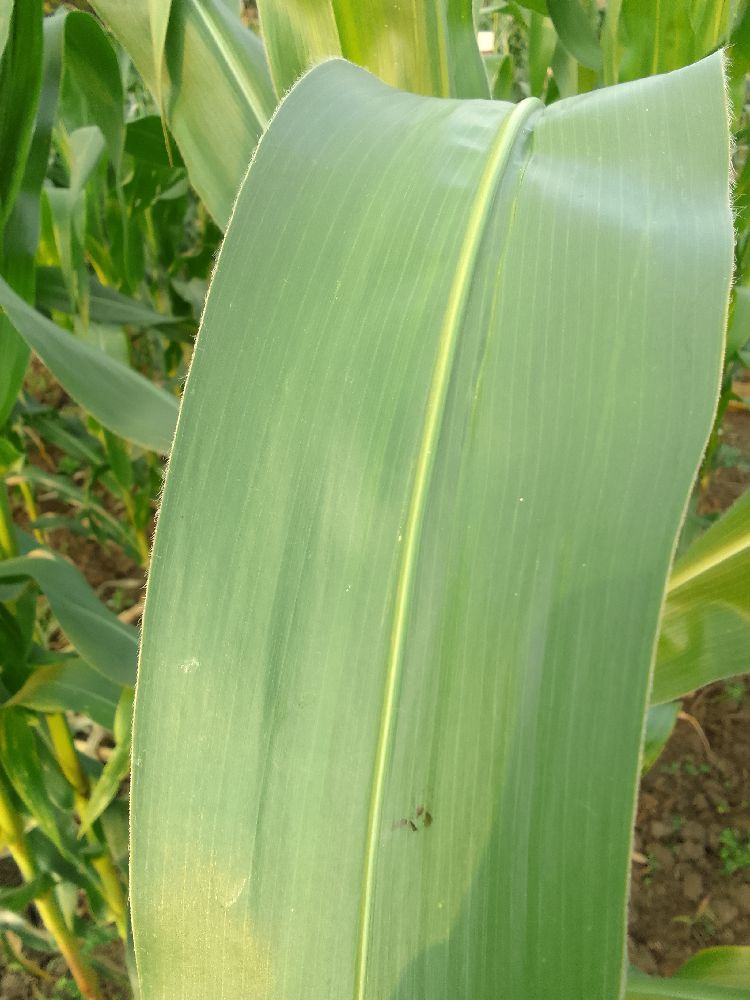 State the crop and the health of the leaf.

maize, healthy
